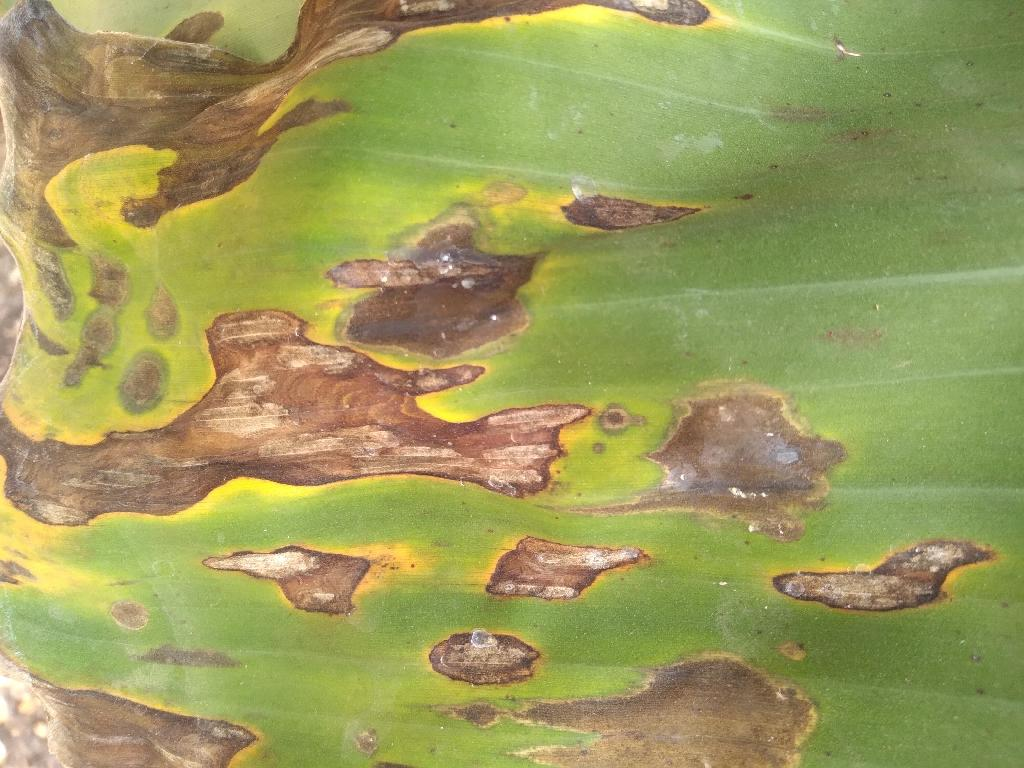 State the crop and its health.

banana, black sigatoka
